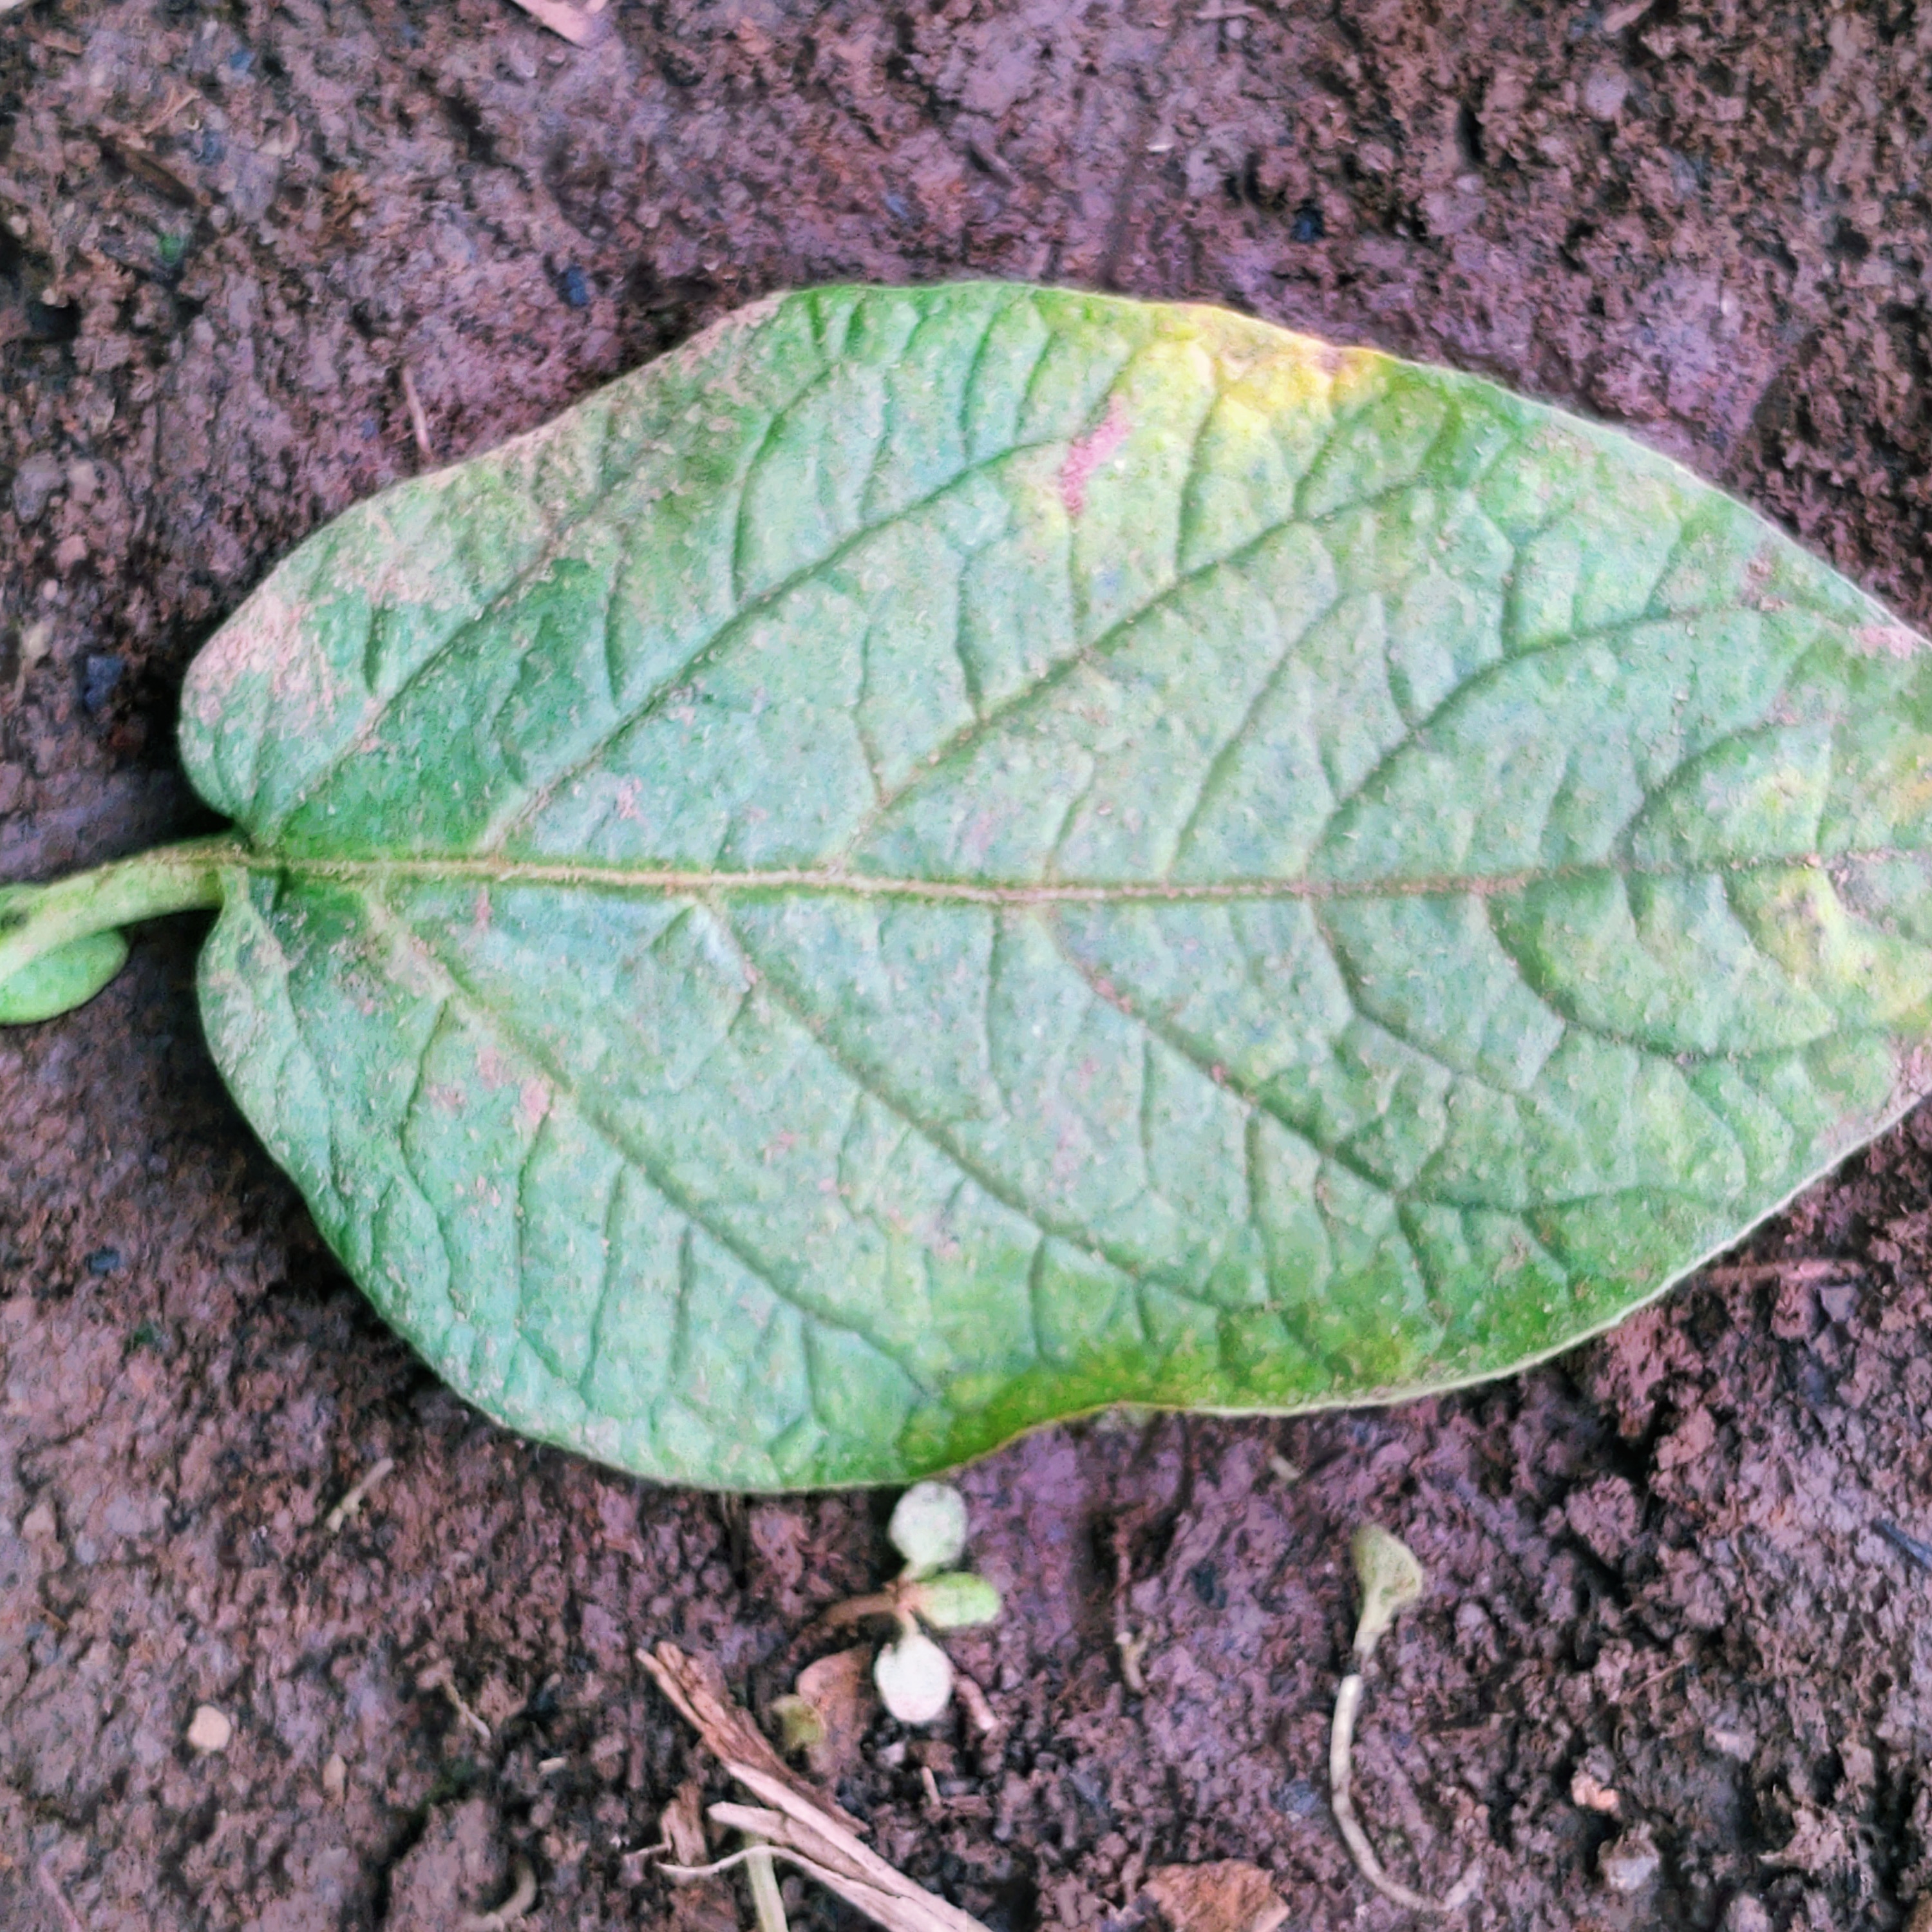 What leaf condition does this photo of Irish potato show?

late blight
